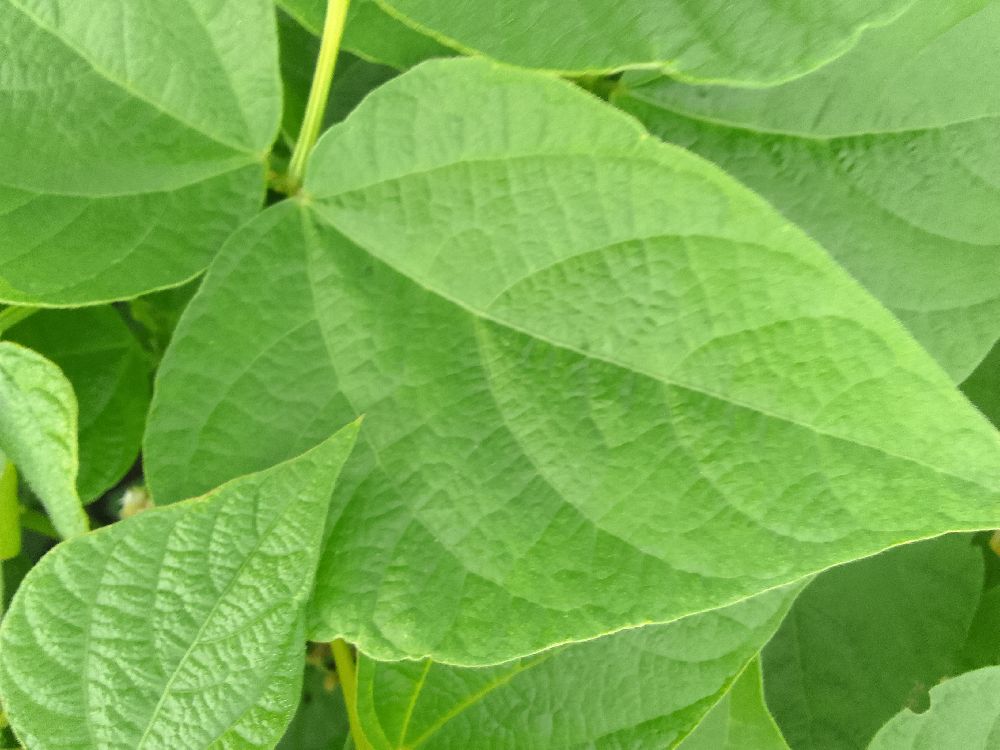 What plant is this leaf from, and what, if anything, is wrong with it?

common bean, healthy
